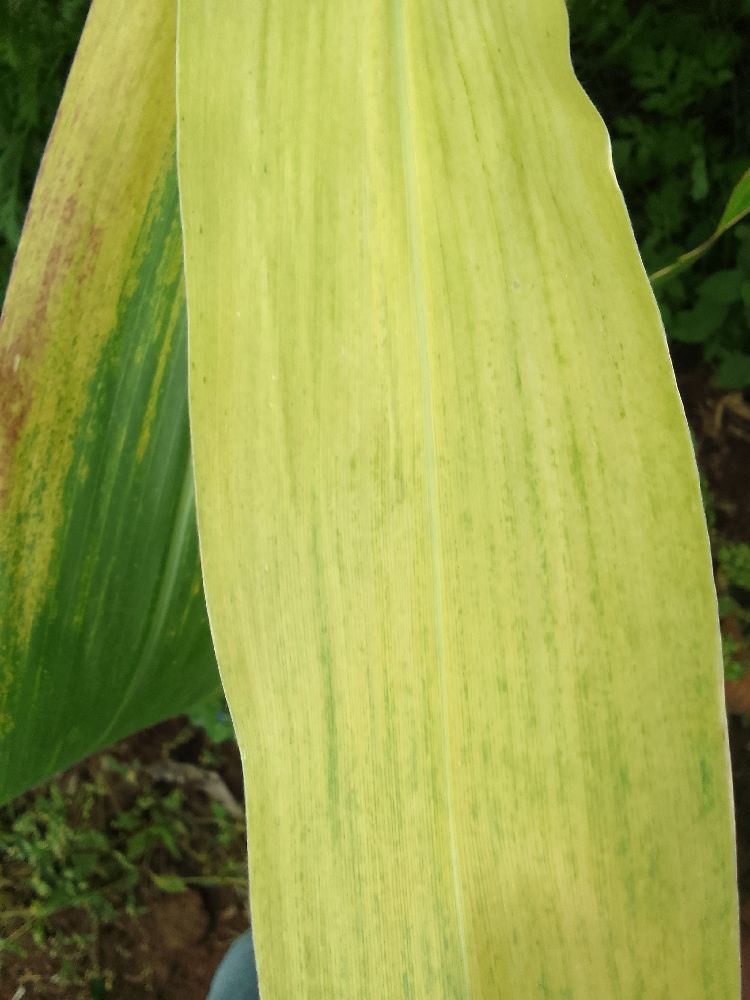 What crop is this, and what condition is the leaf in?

maize, maize lethal necrosis
